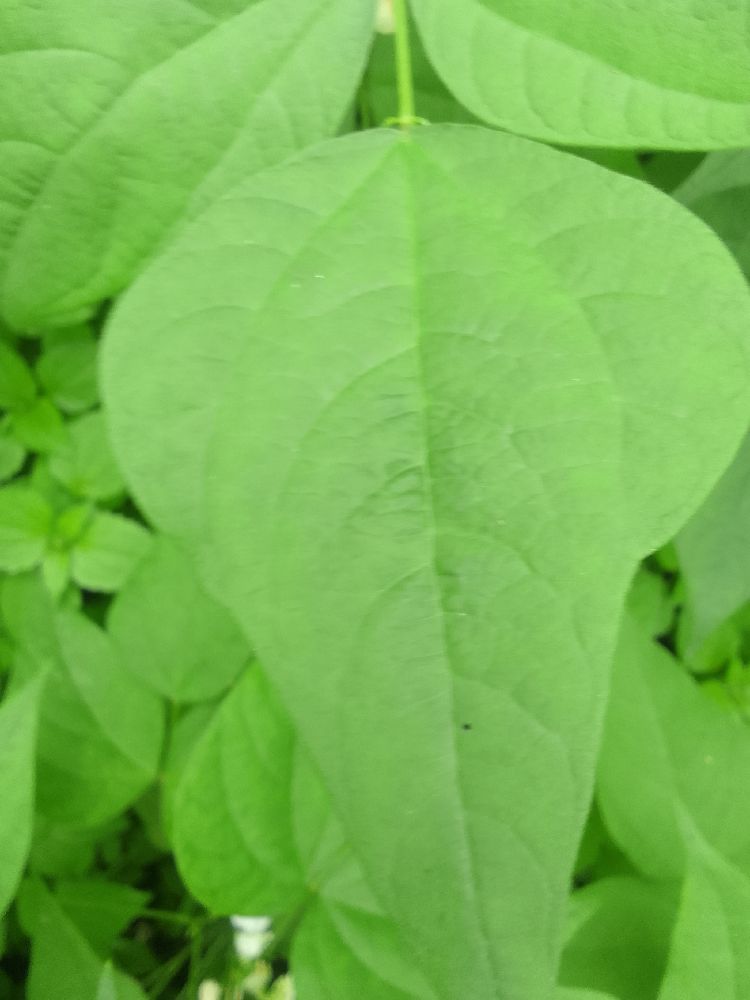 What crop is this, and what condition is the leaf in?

common bean, healthy
